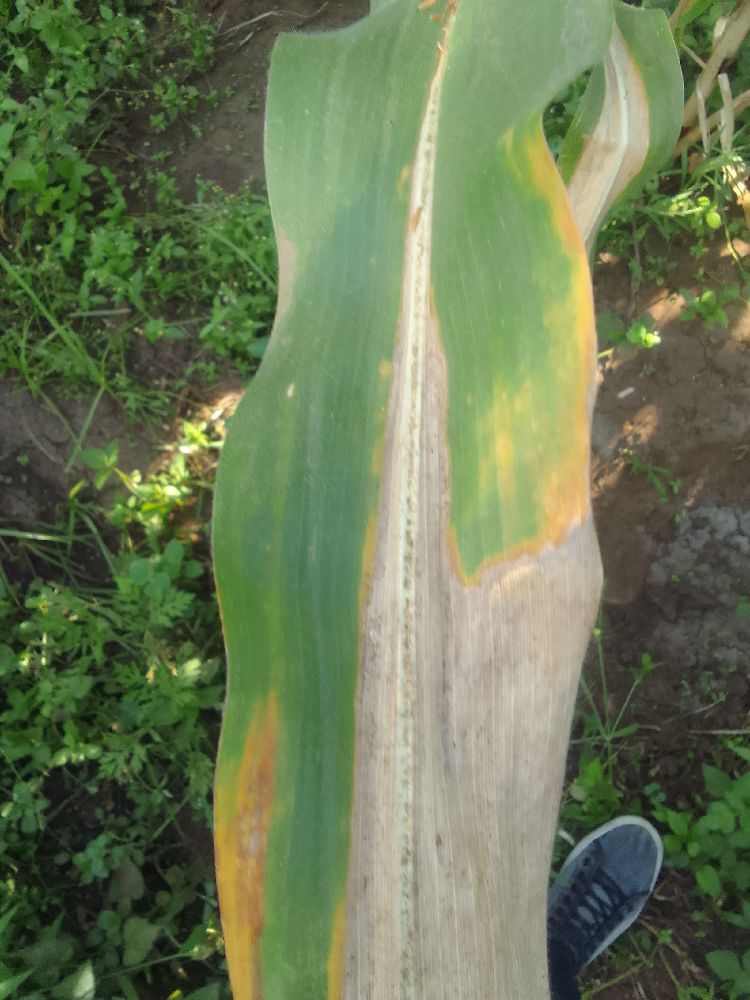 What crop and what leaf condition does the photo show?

maize, maize lethal necrosis
